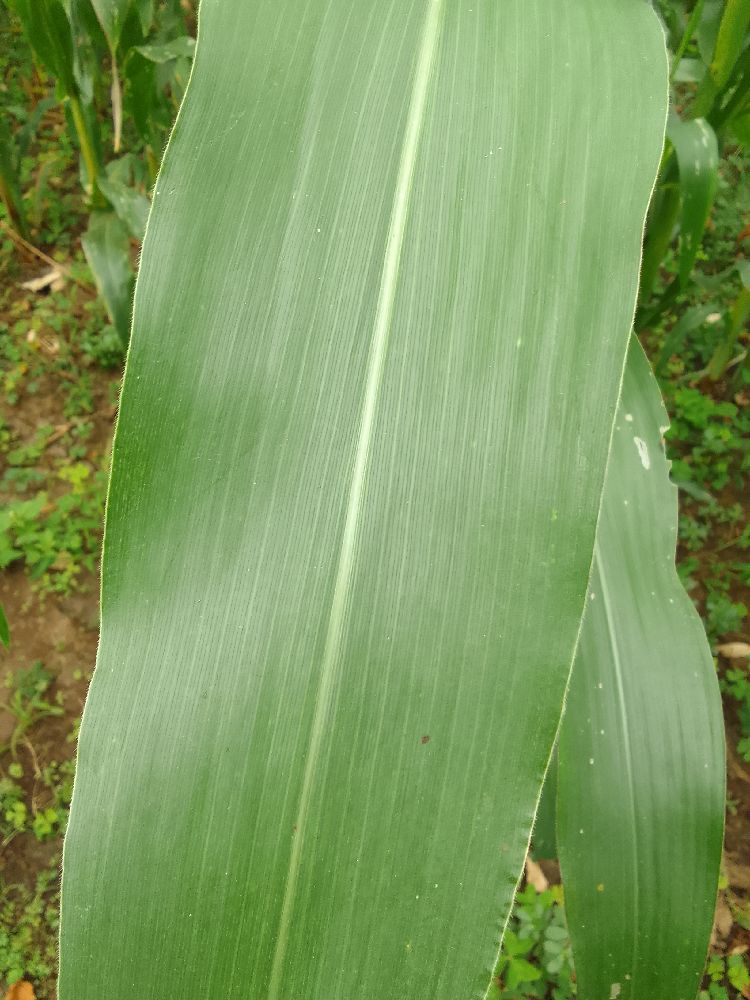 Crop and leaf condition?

maize, healthy
